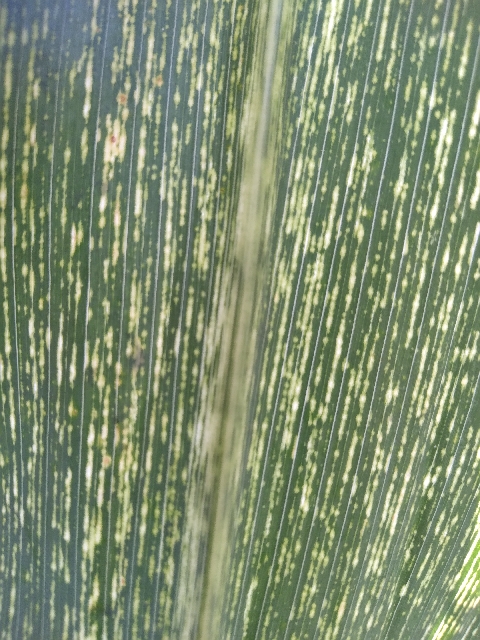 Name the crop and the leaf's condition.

maize, maize streak virus
